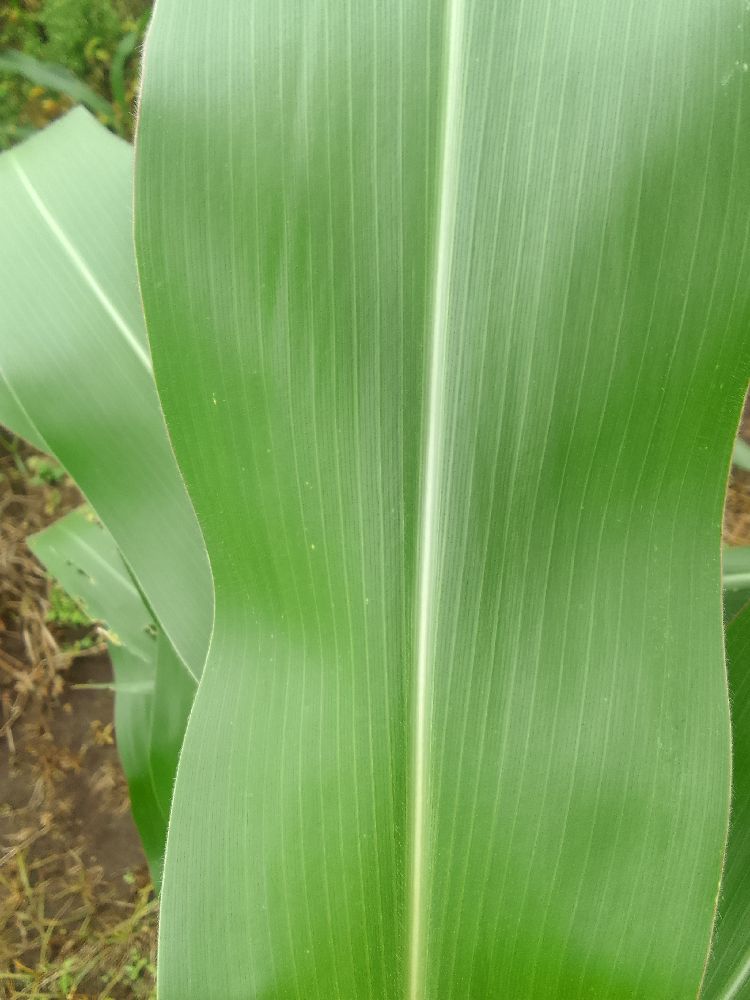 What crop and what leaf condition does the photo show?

maize, healthy
